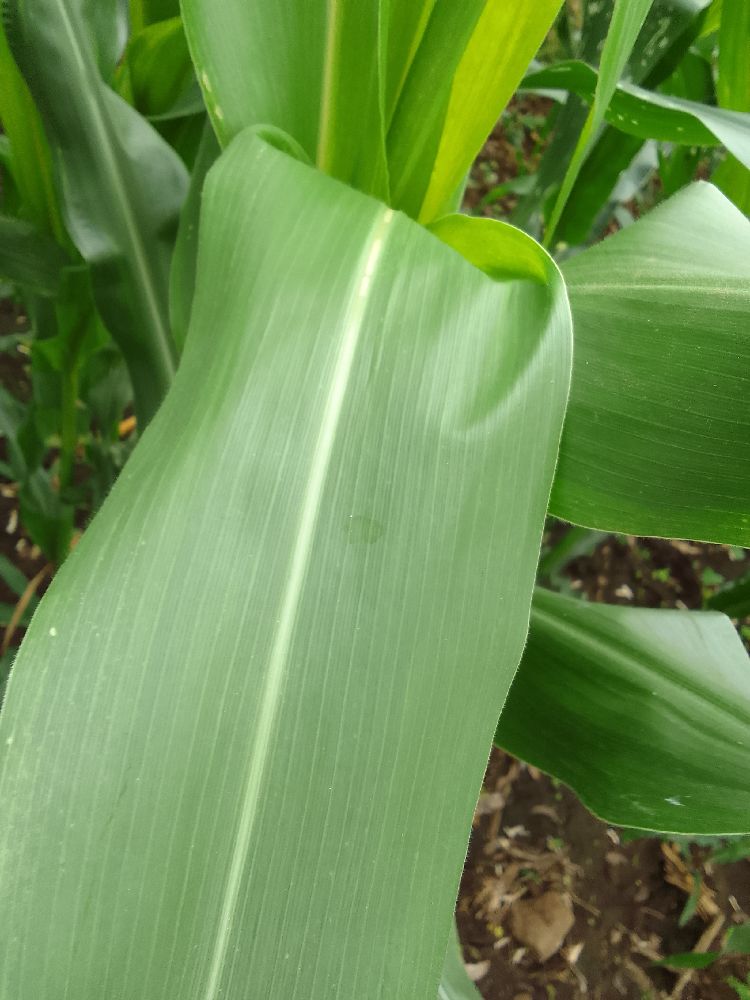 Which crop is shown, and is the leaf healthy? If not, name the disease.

maize, healthy
